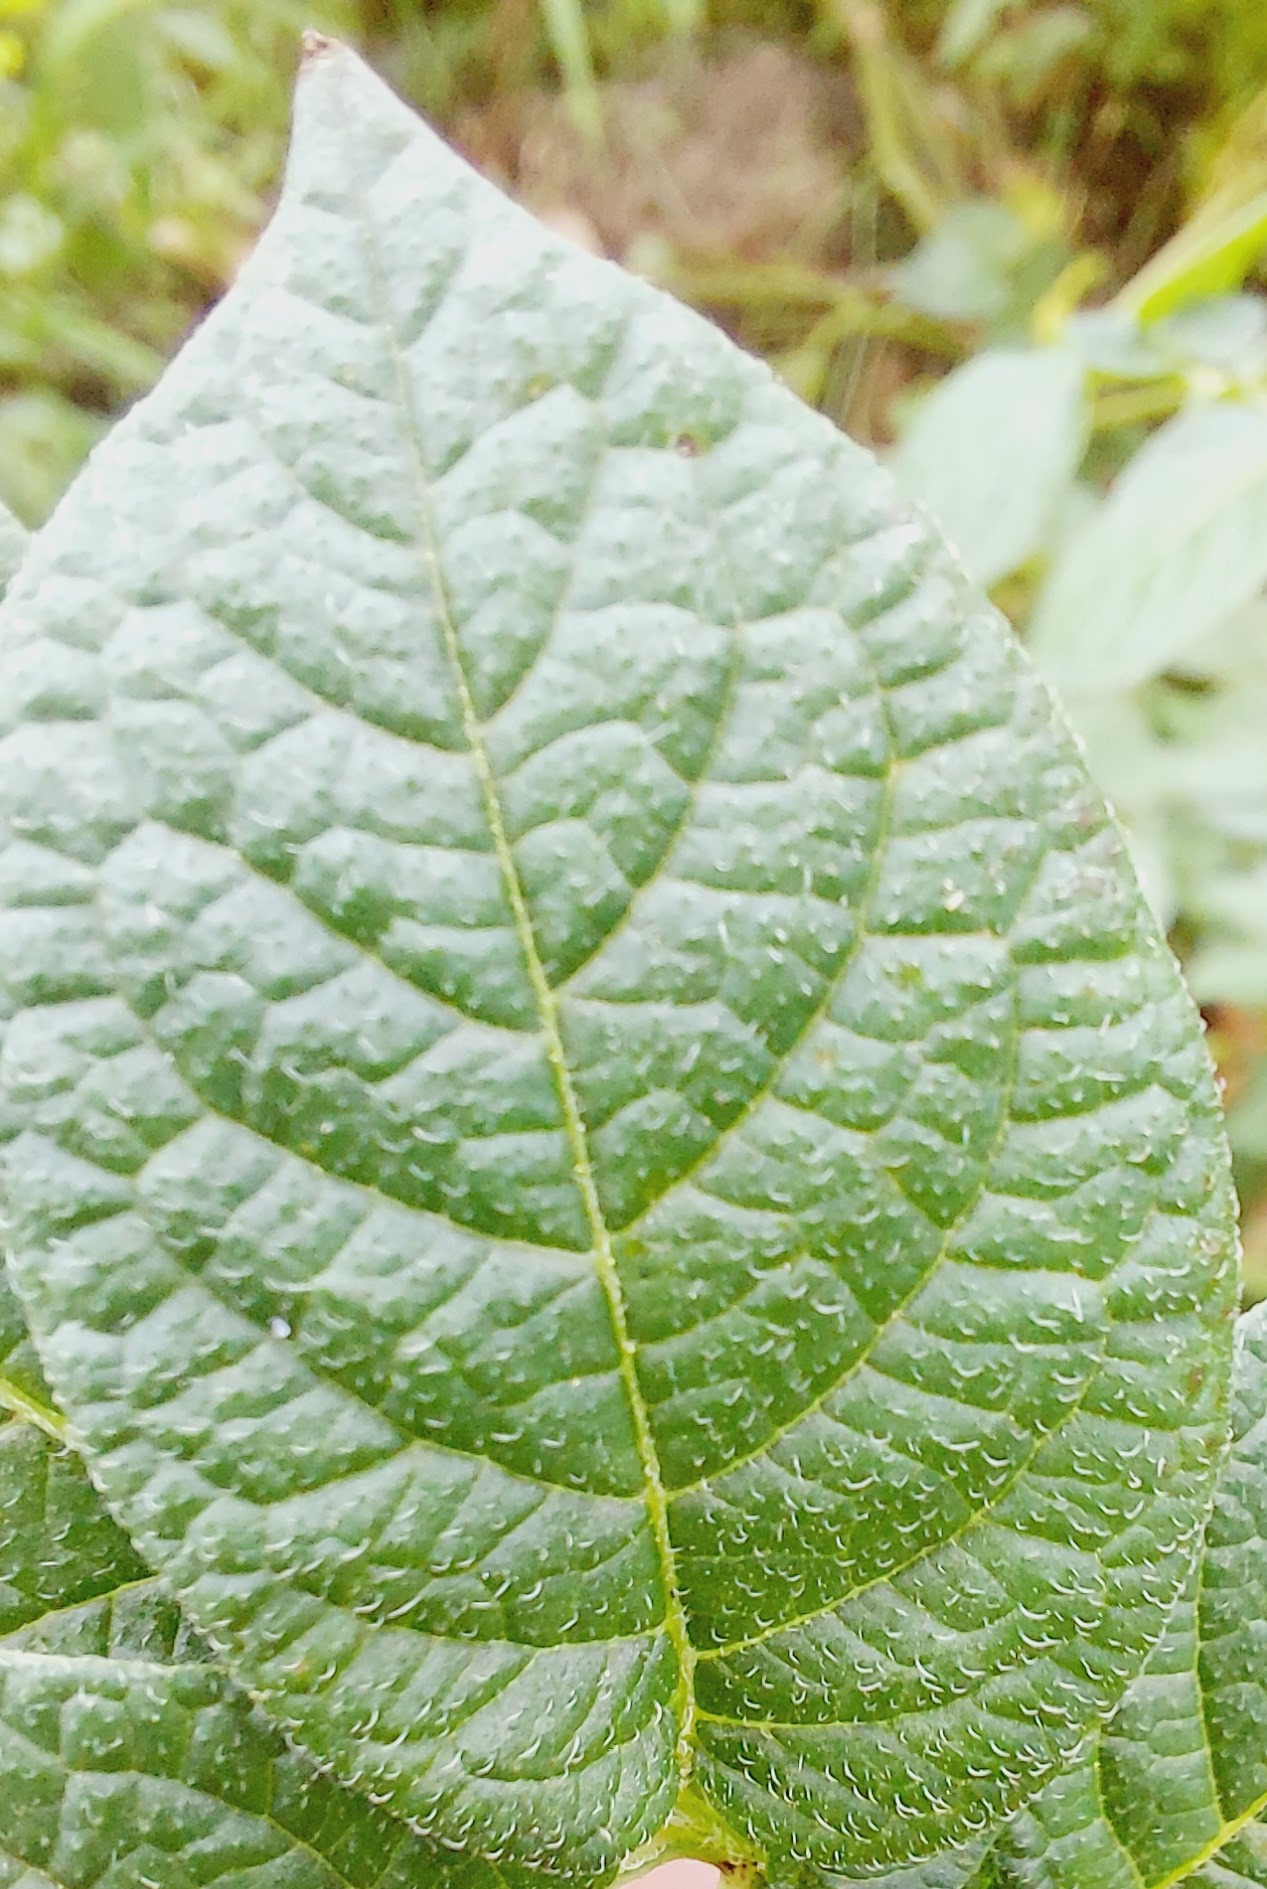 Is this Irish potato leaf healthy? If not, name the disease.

healthy
